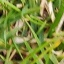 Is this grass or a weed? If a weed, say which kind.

grass
